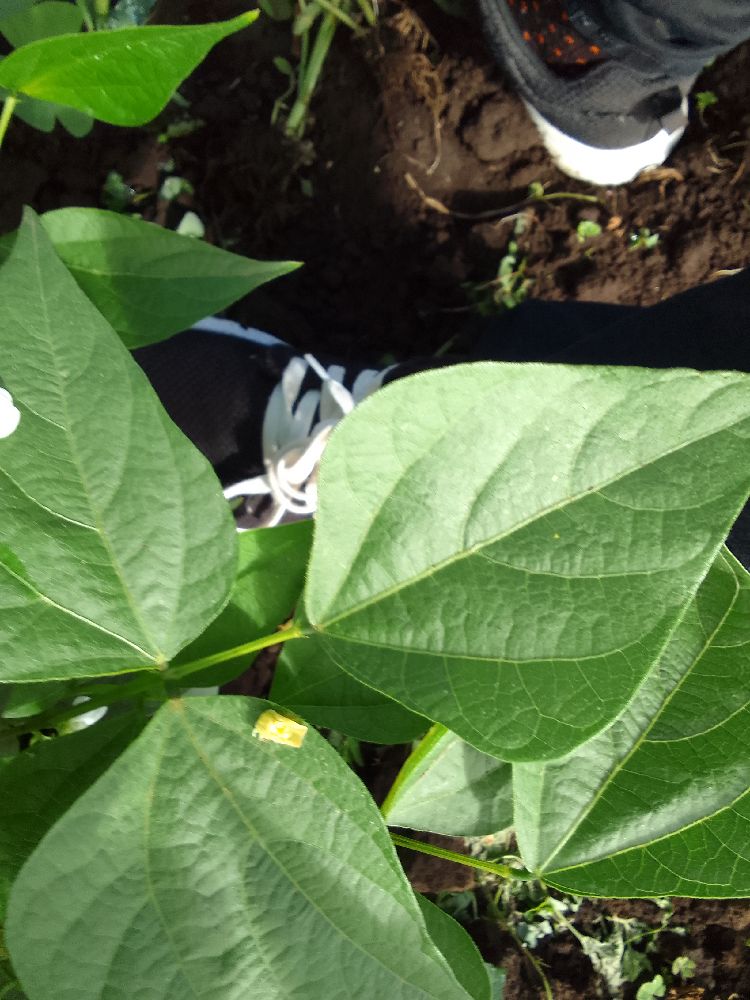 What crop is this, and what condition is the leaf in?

common bean, healthy
